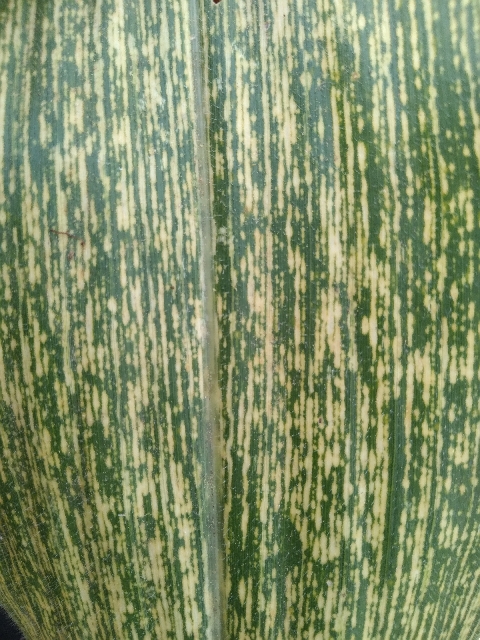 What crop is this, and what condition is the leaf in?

maize, maize streak virus
